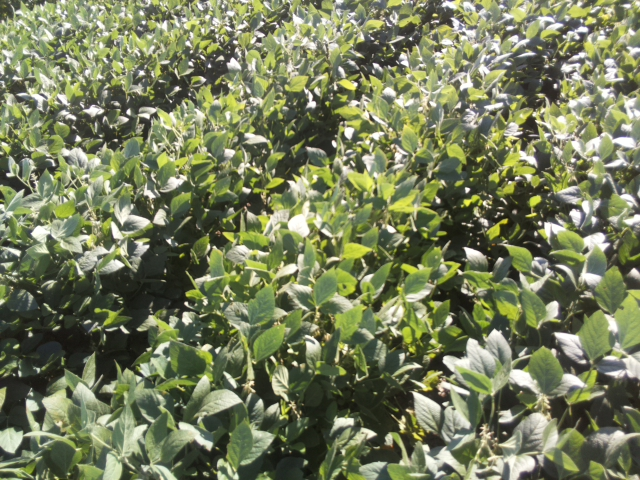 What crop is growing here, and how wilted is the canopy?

soybean, slight leaflet or petiole turgor loss in upper canopy
